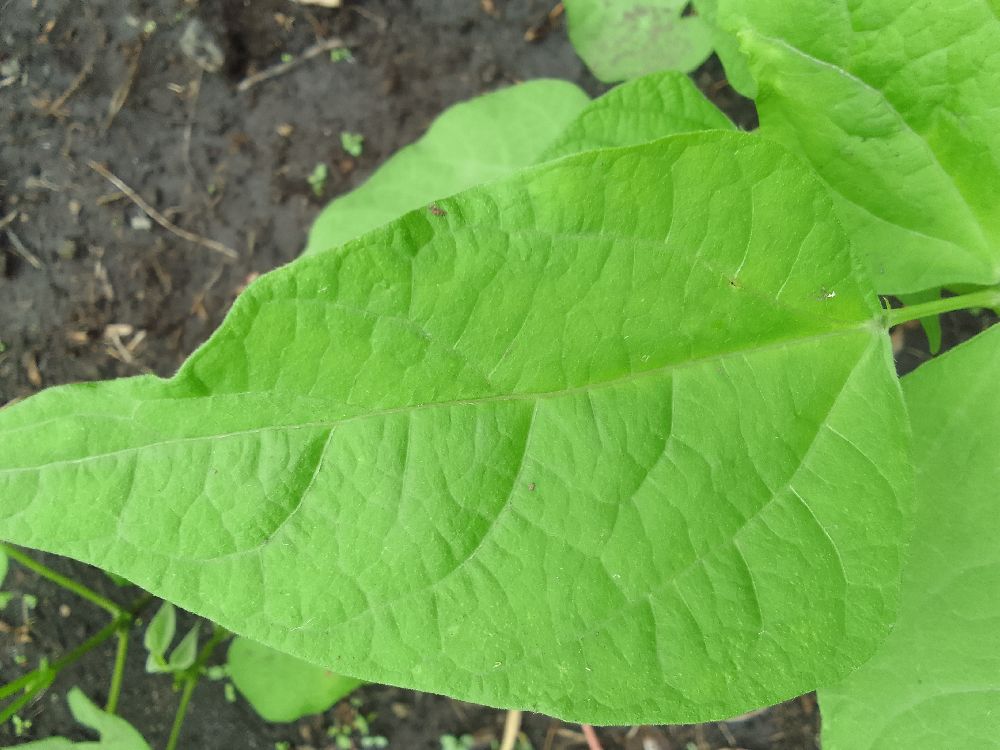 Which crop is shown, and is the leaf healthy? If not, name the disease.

common bean, healthy
